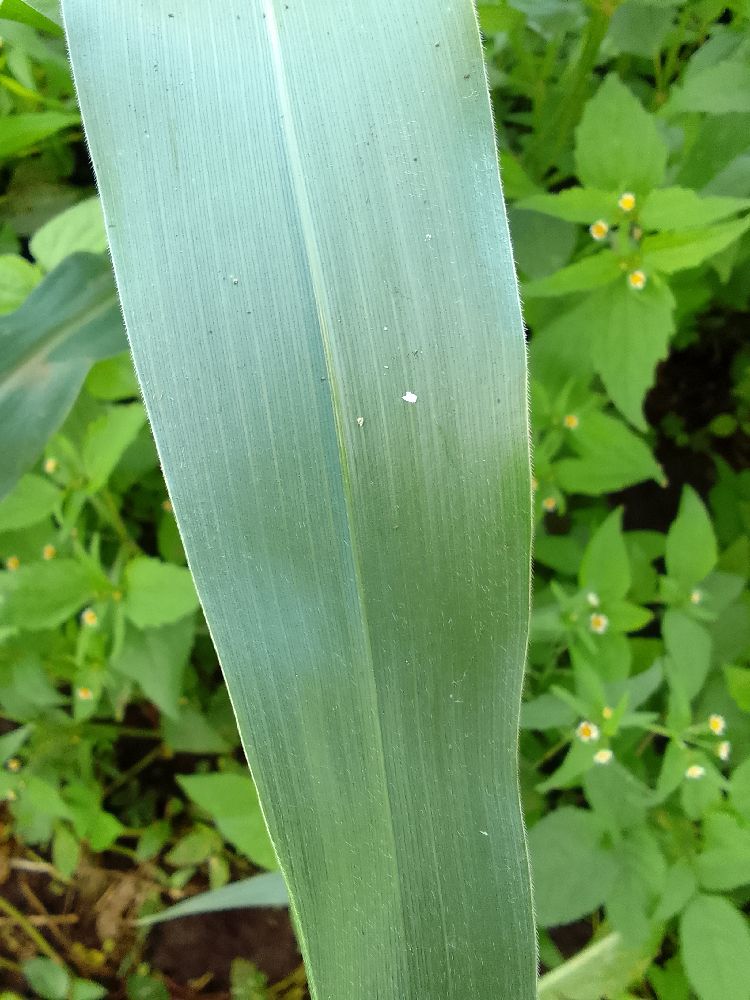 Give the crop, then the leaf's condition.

maize, healthy
